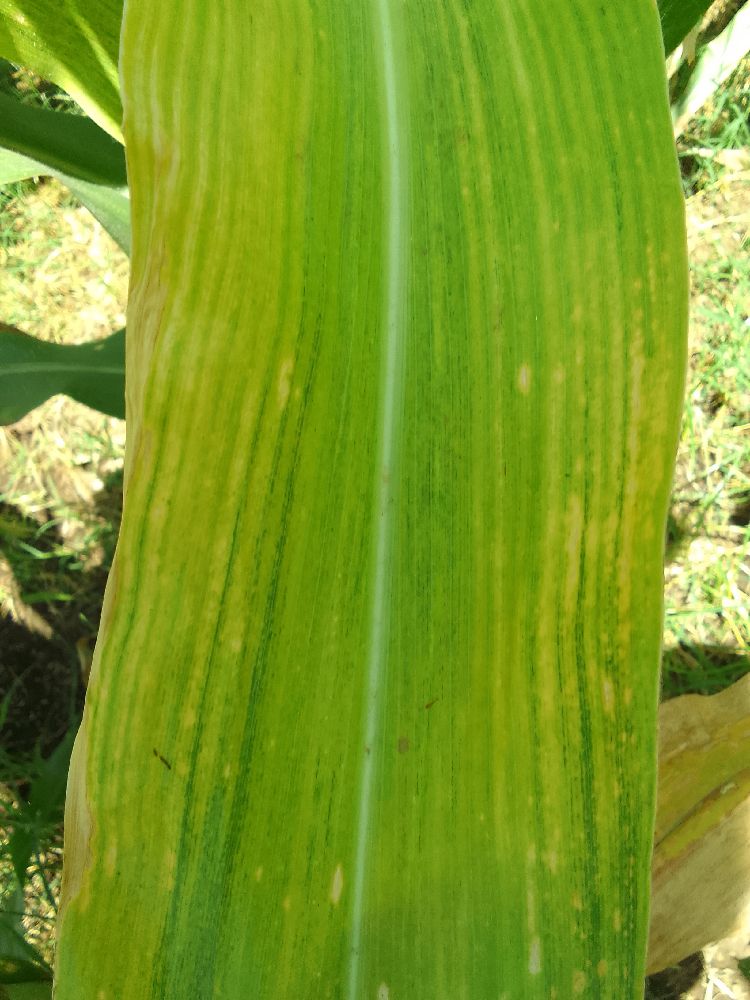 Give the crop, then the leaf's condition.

maize, maize lethal necrosis
